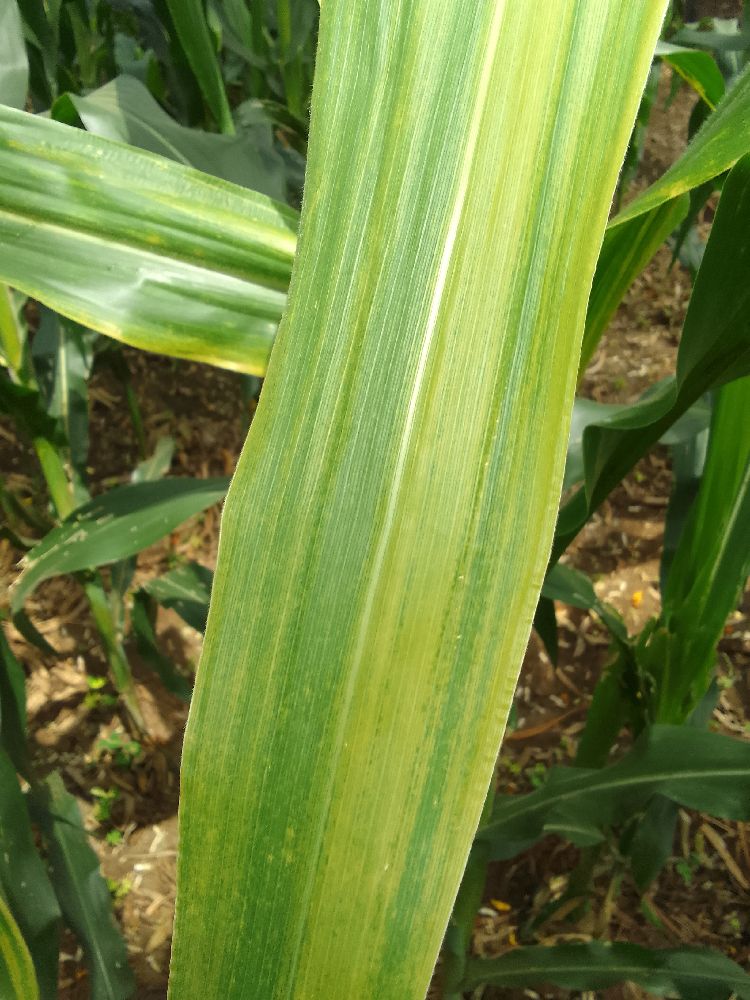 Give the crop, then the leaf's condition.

maize, maize lethal necrosis
